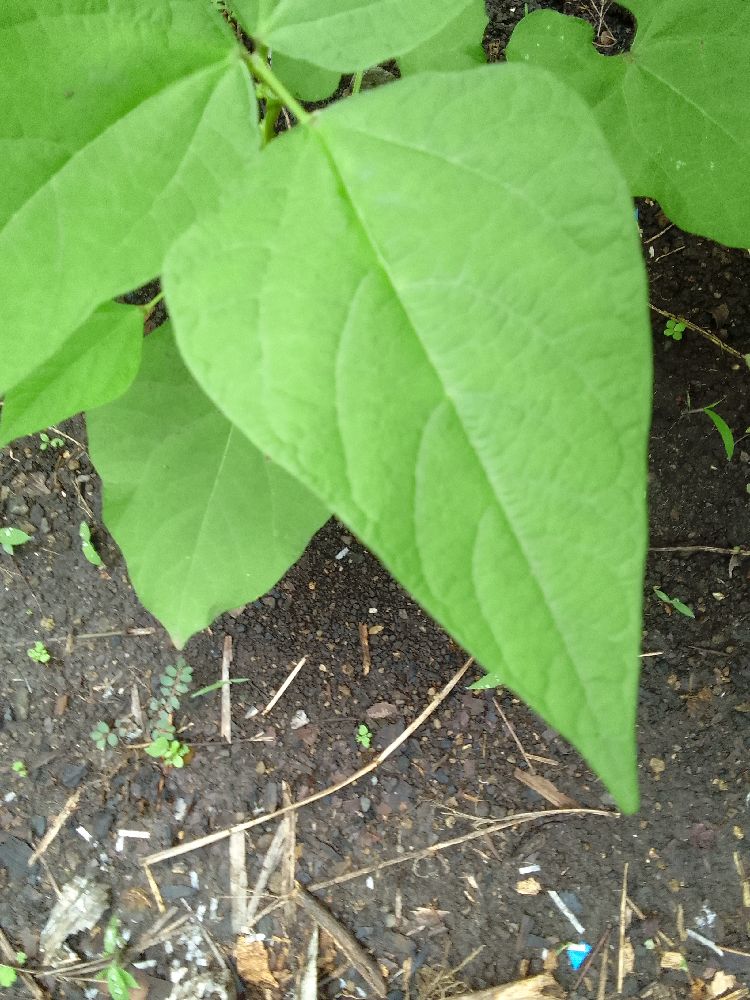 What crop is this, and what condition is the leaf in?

common bean, healthy
